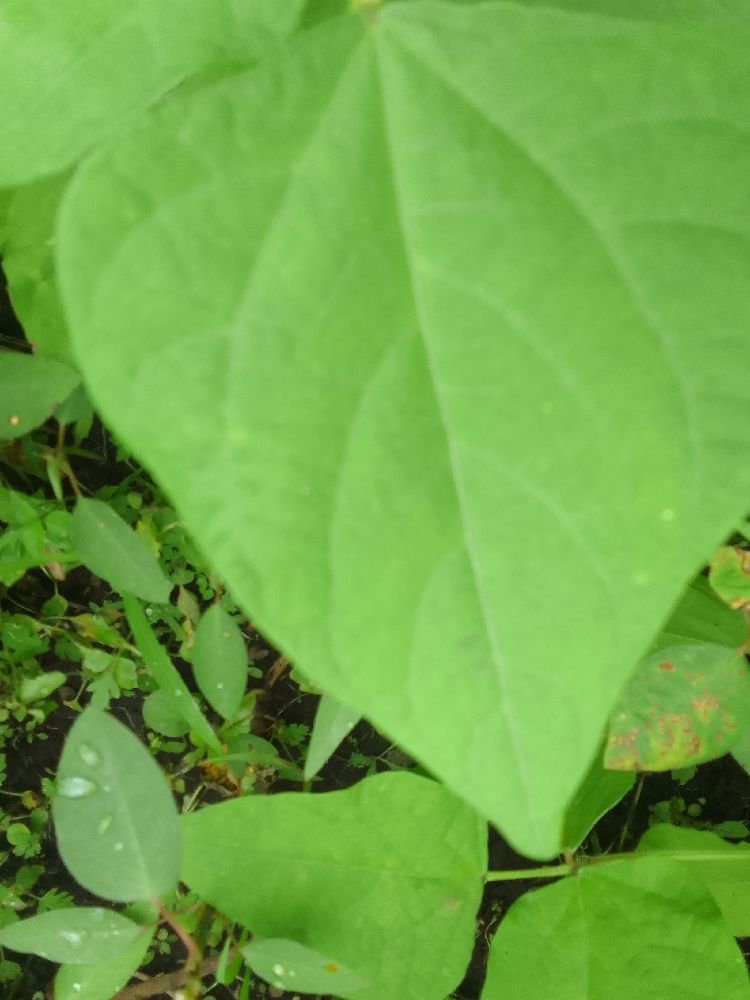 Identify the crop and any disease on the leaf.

common bean, healthy
